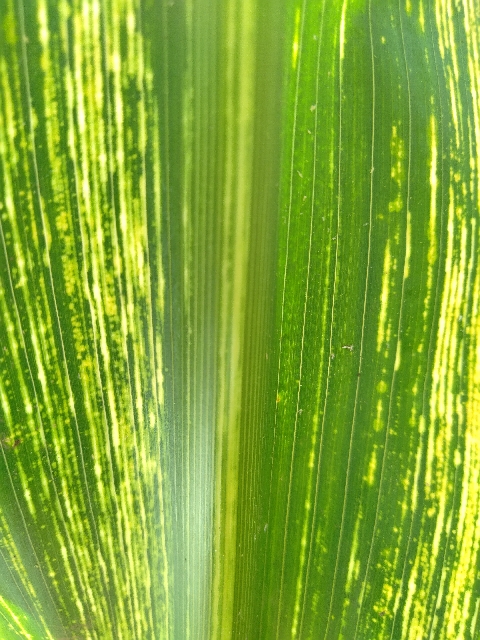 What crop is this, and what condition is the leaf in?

maize, maize streak virus
